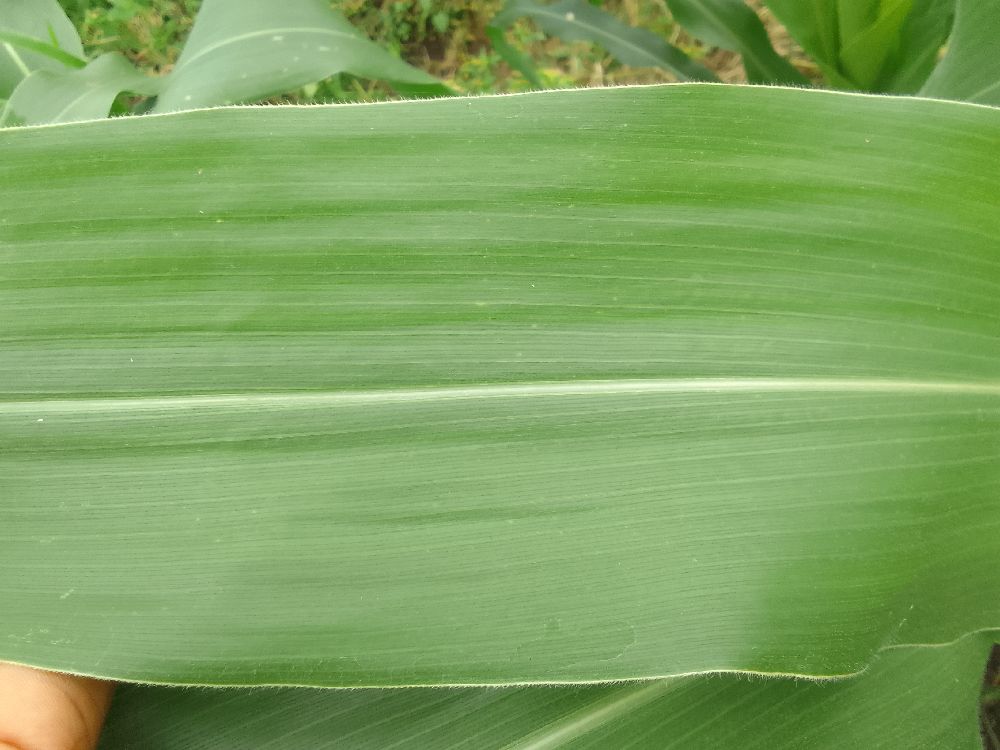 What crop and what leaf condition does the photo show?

maize, healthy
